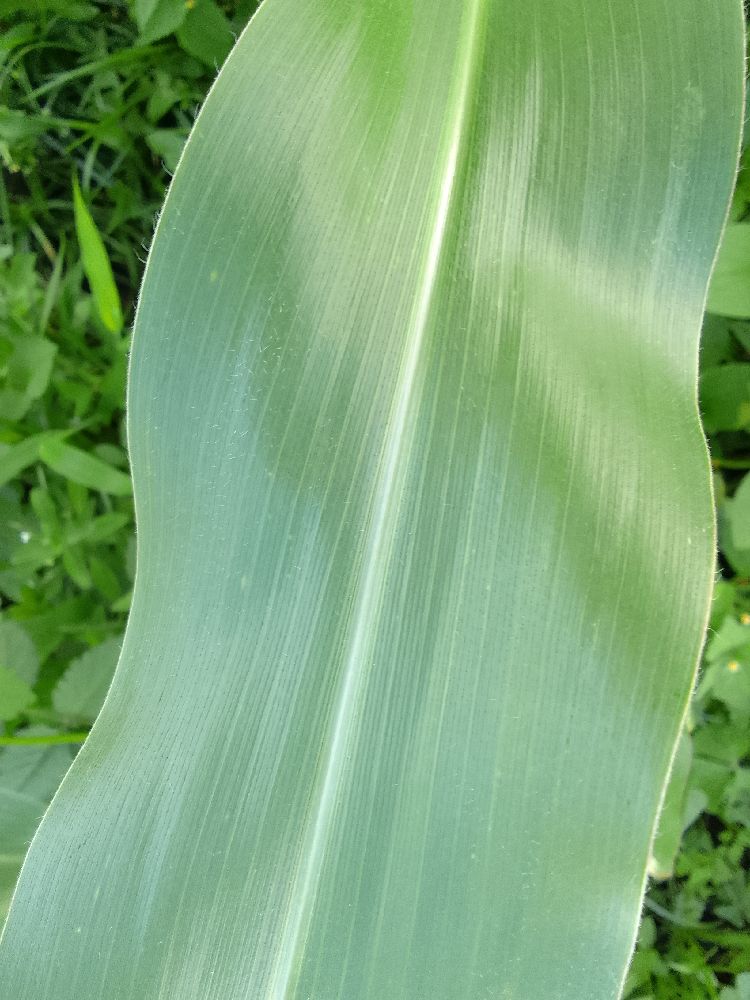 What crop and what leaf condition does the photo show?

maize, healthy
